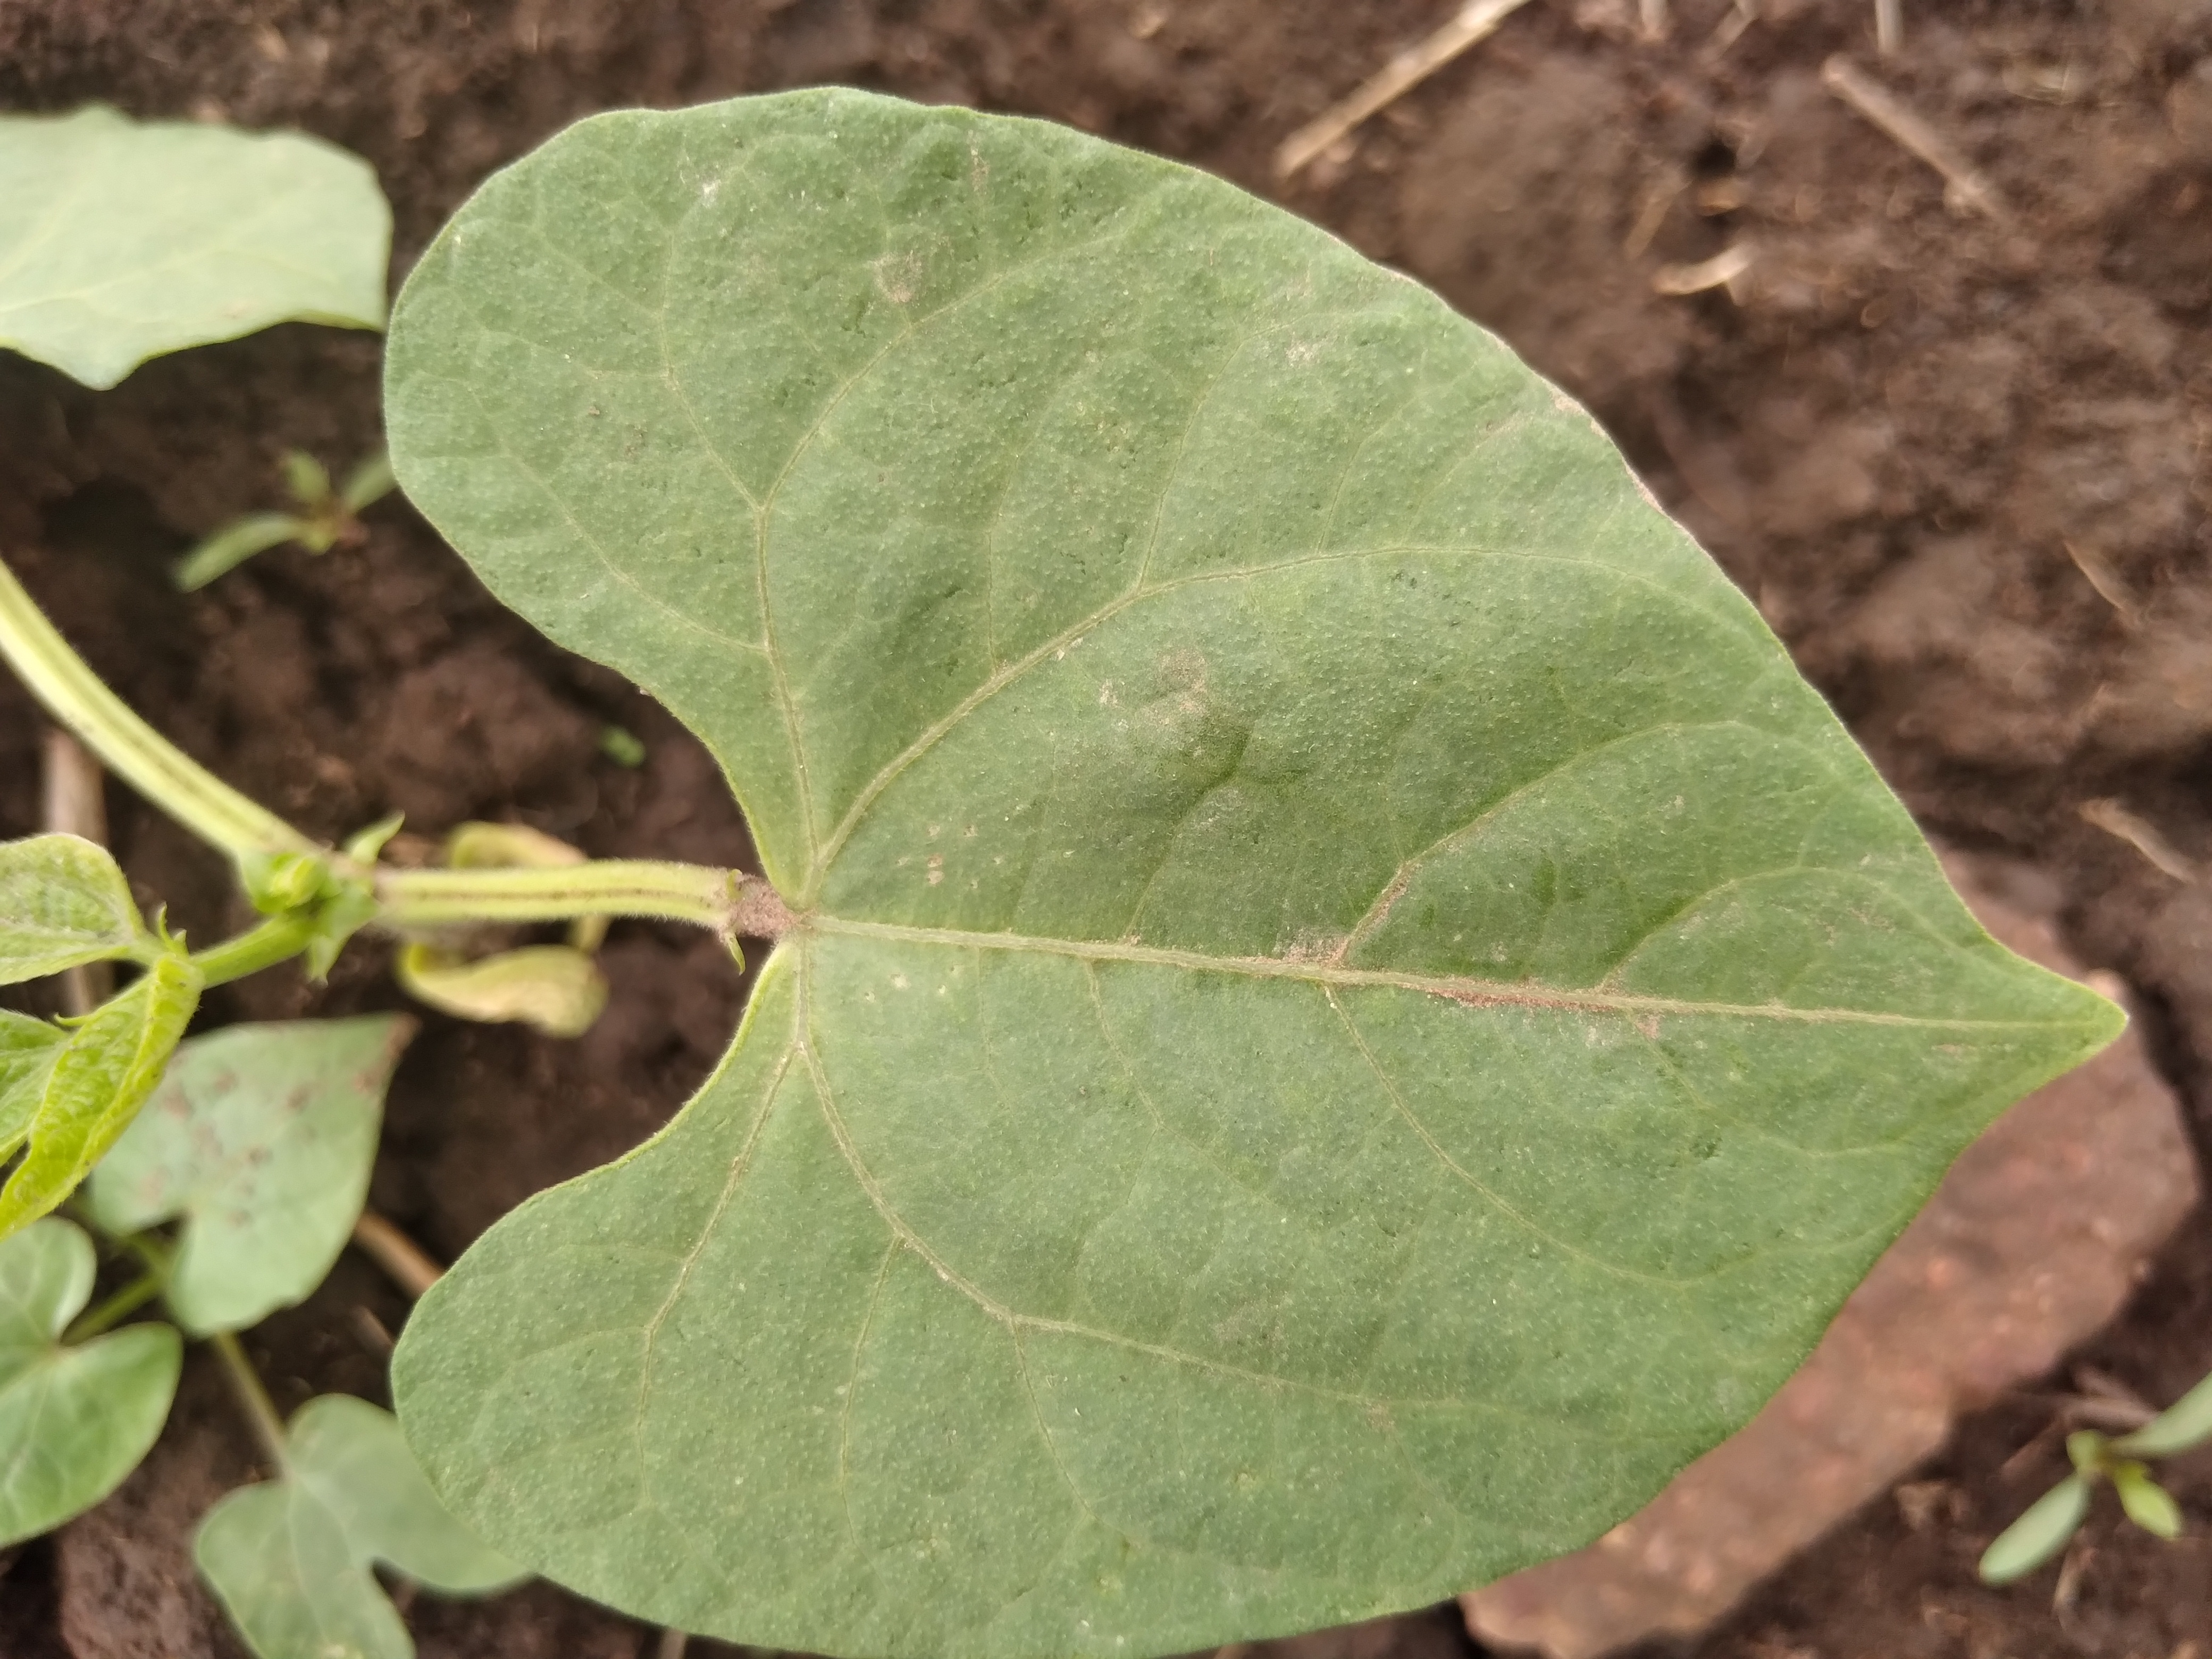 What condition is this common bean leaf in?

healthy
